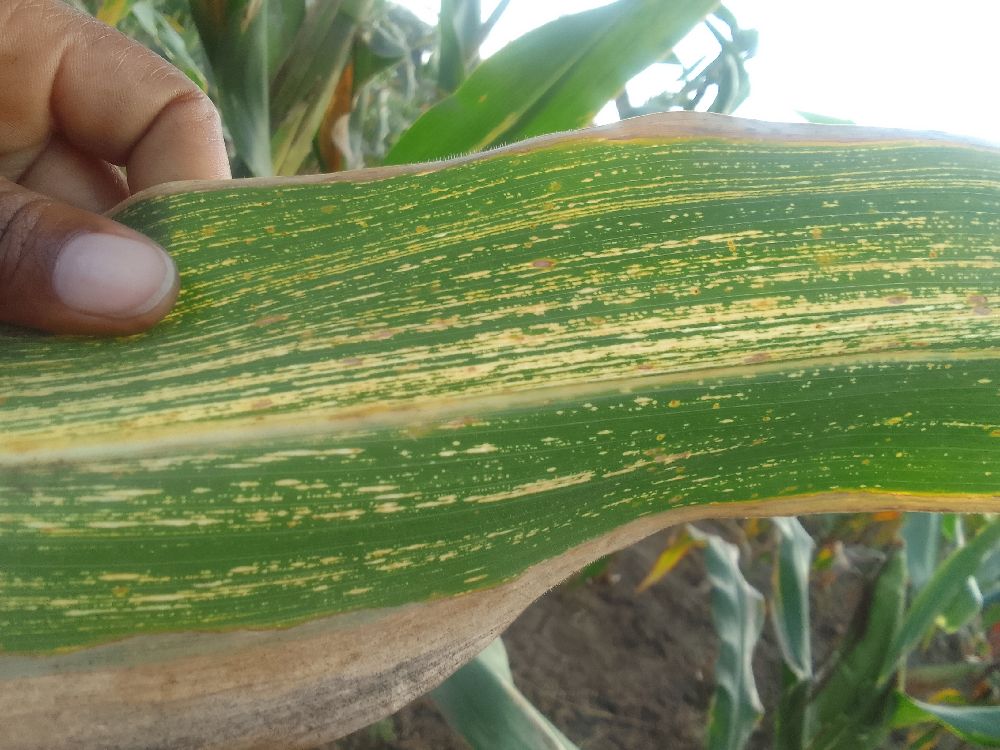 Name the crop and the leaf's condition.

maize, maize streak virus
